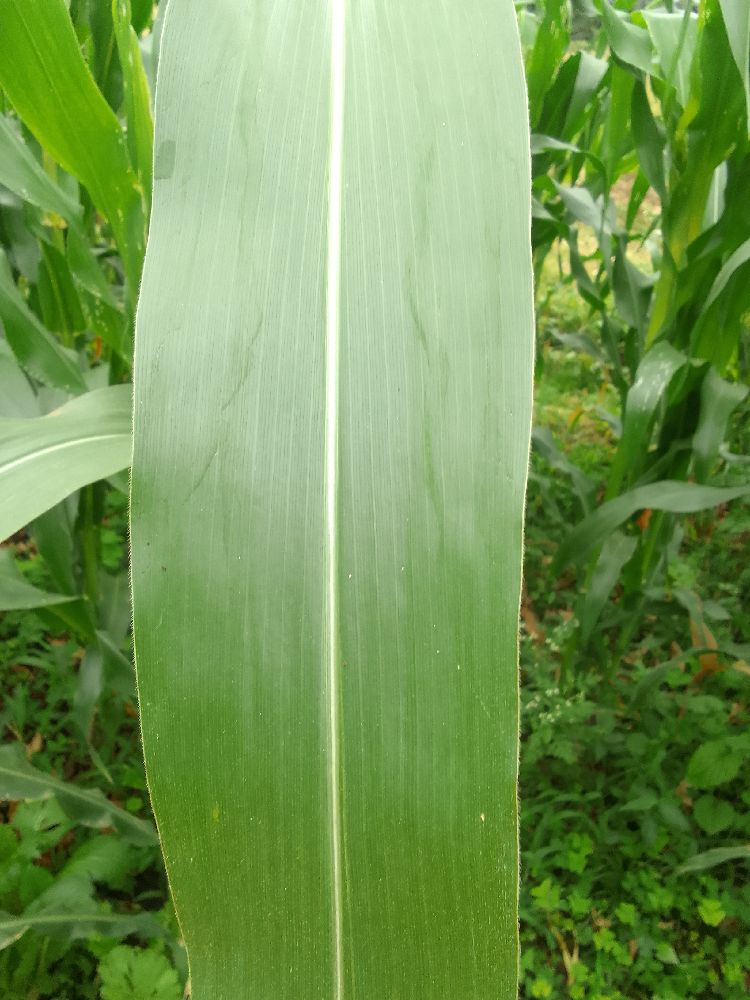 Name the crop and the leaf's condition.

maize, healthy
